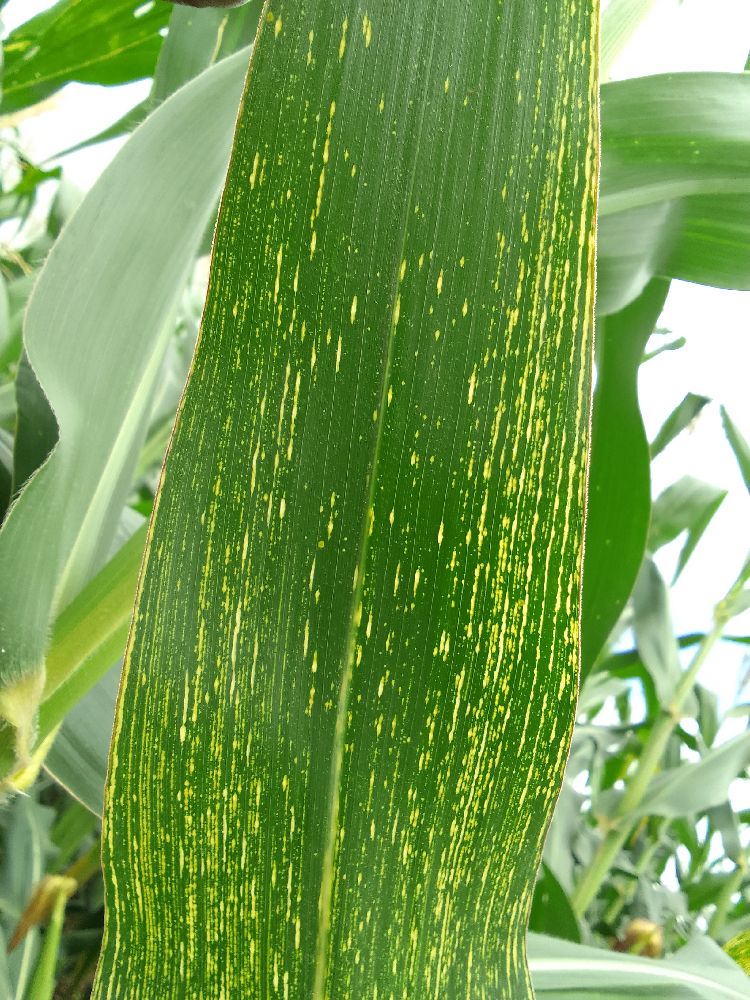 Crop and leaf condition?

maize, maize streak virus
